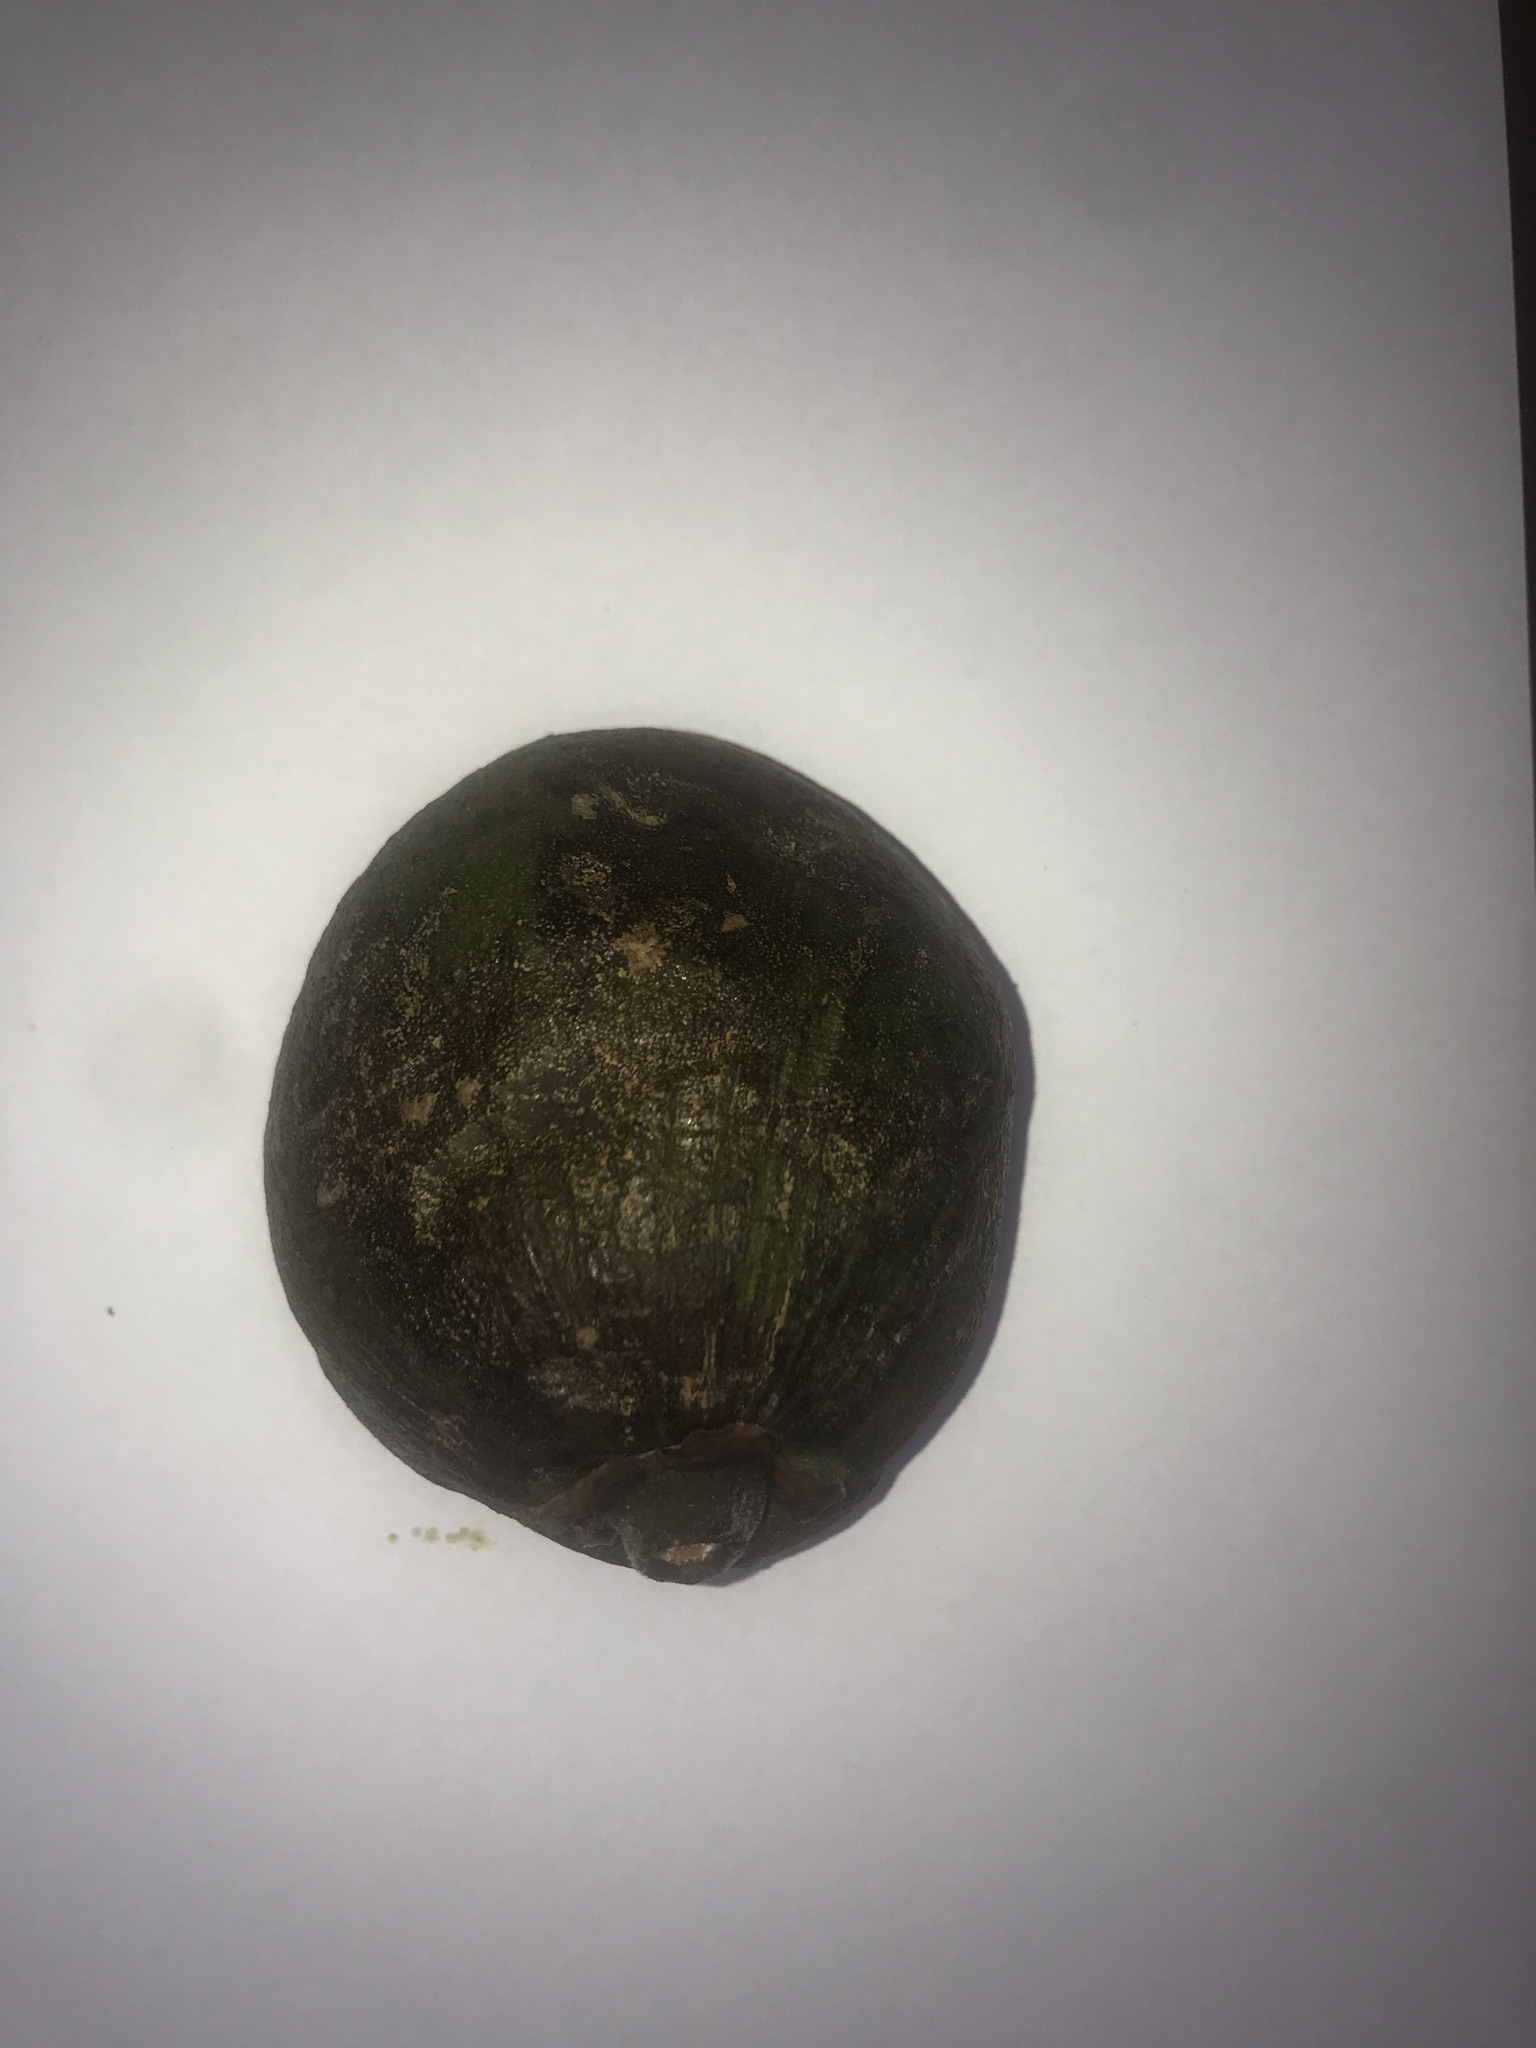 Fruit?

pequi
